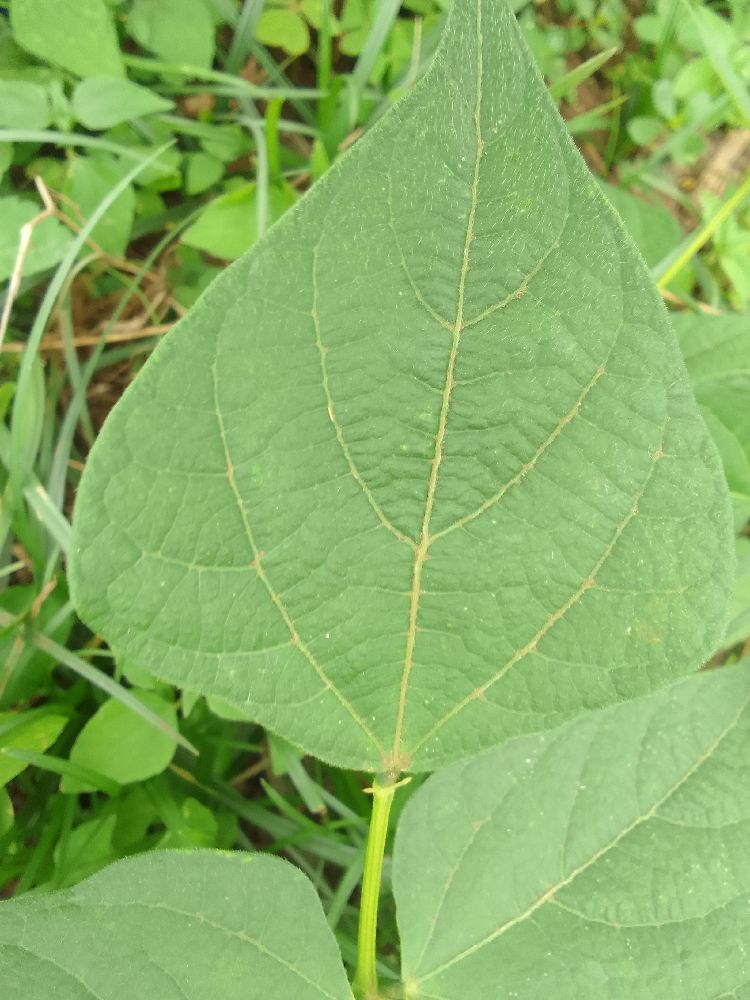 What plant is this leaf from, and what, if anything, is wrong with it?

common bean, healthy
